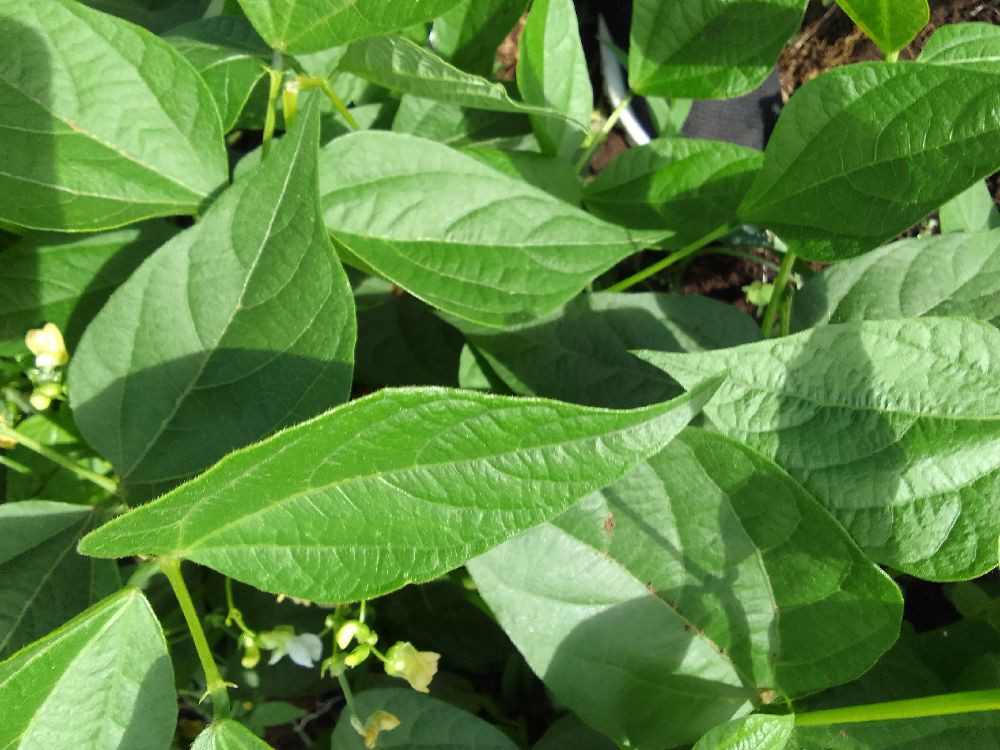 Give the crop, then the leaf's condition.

common bean, healthy
